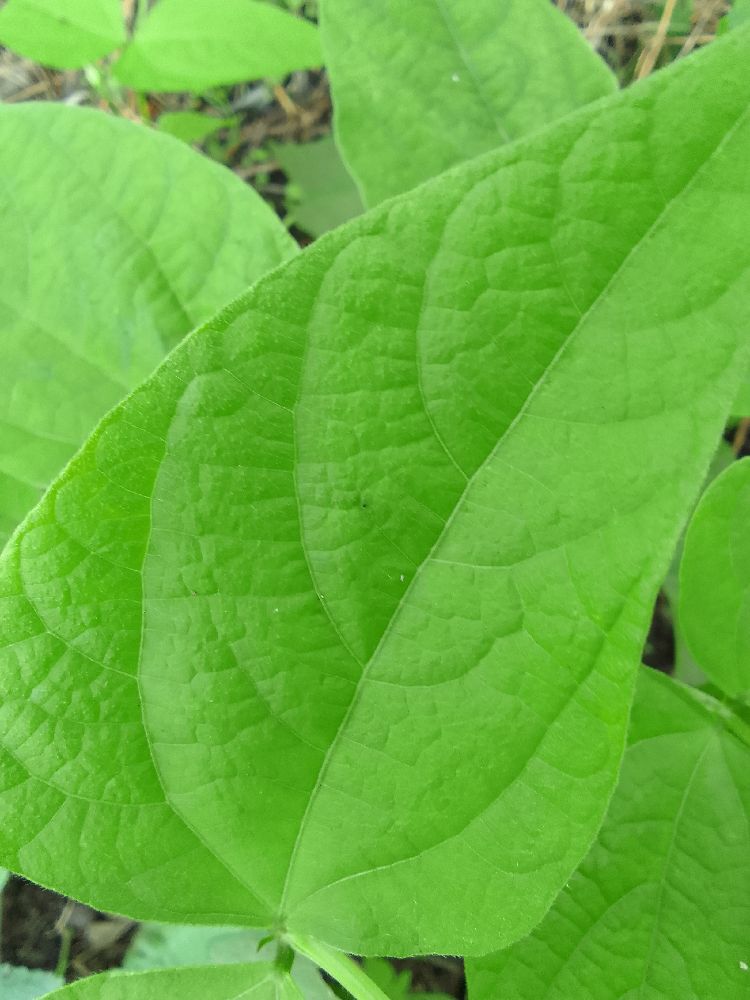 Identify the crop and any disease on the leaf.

common bean, healthy
